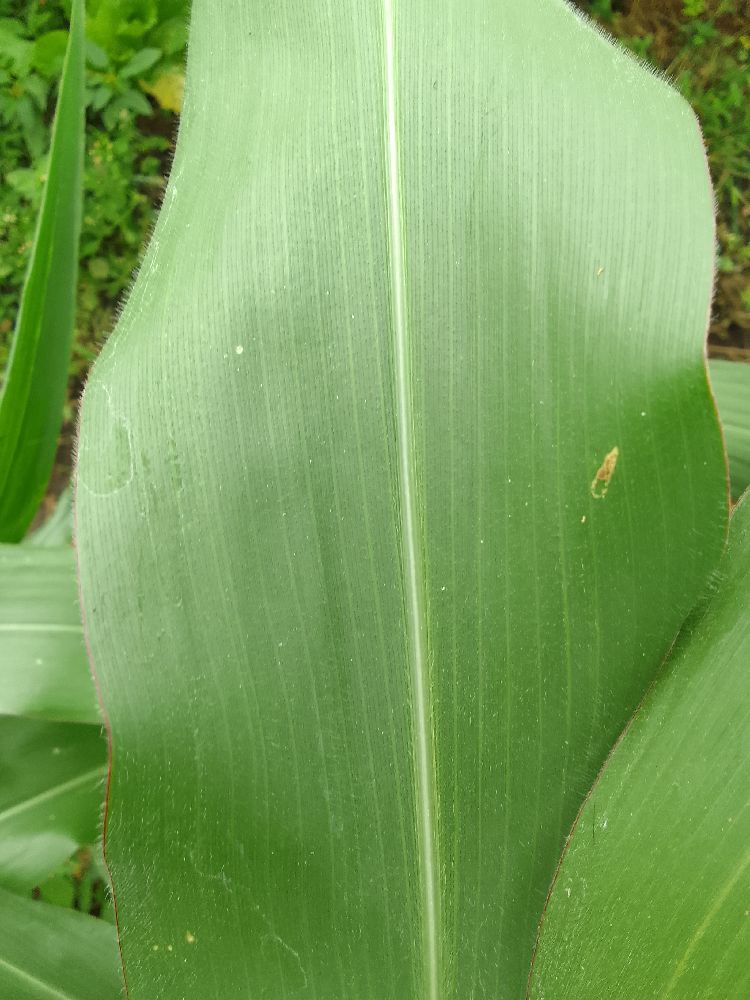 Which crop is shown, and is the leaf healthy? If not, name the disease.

maize, healthy
